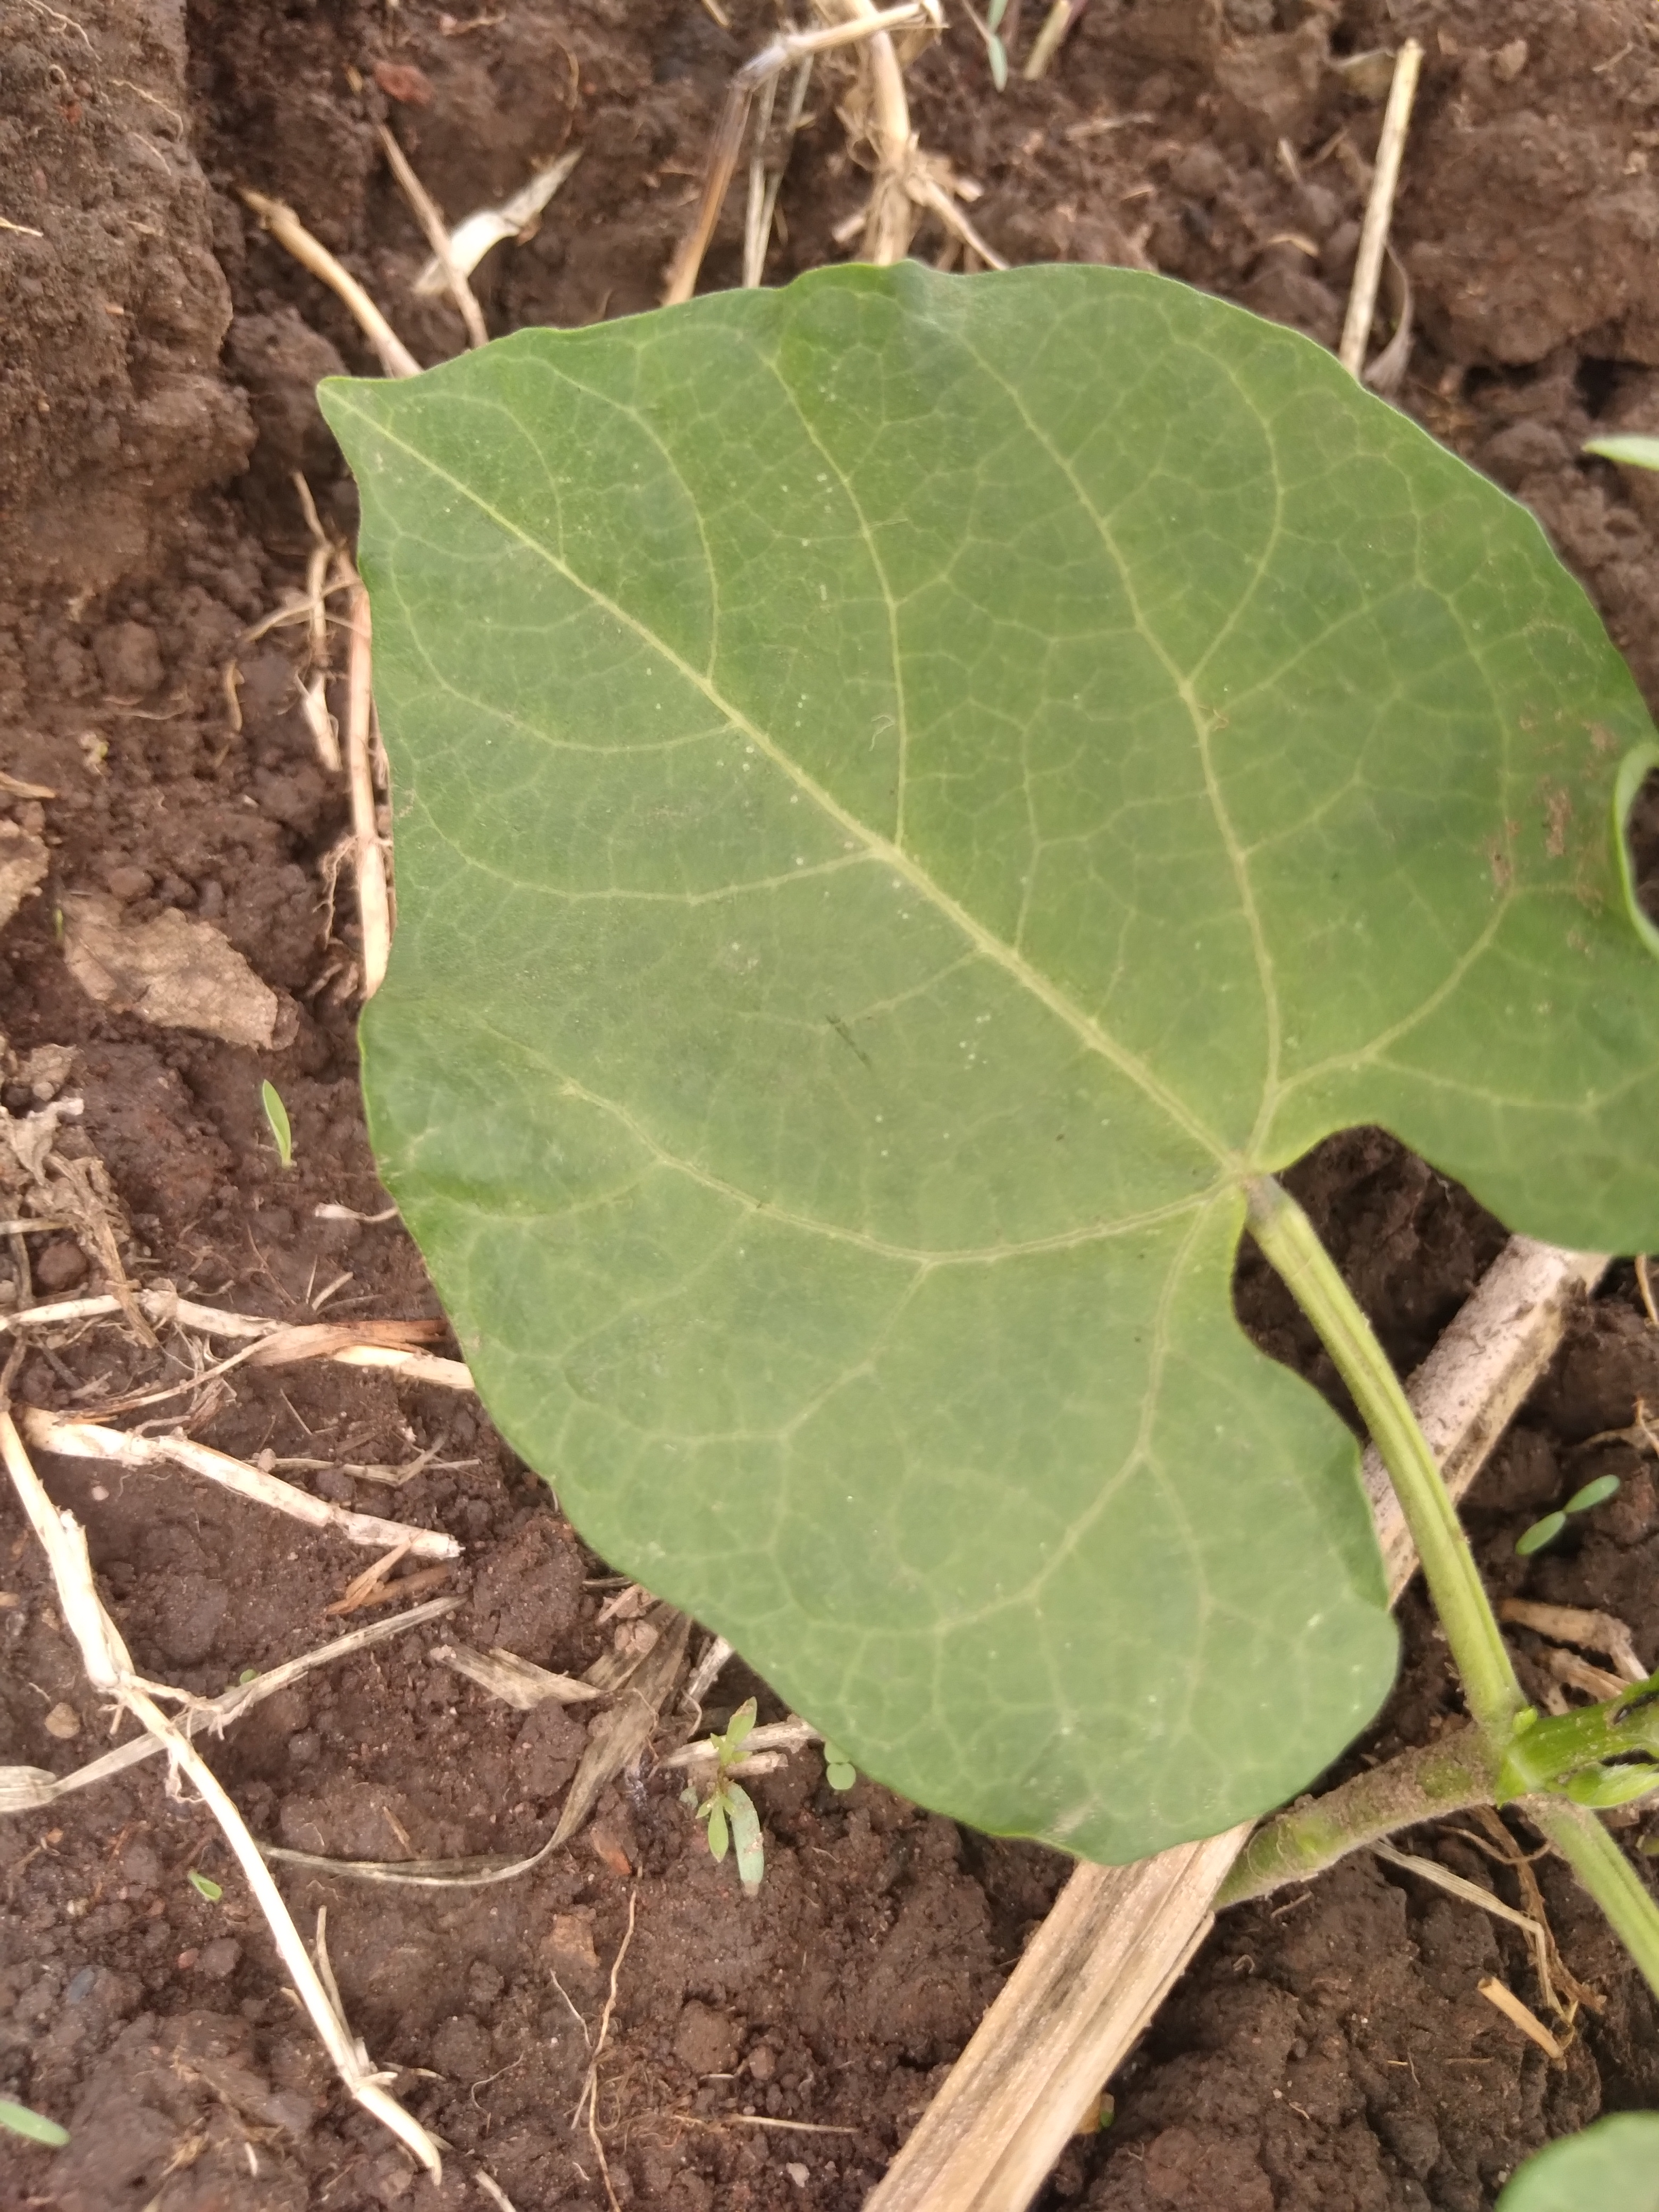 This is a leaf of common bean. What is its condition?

healthy
